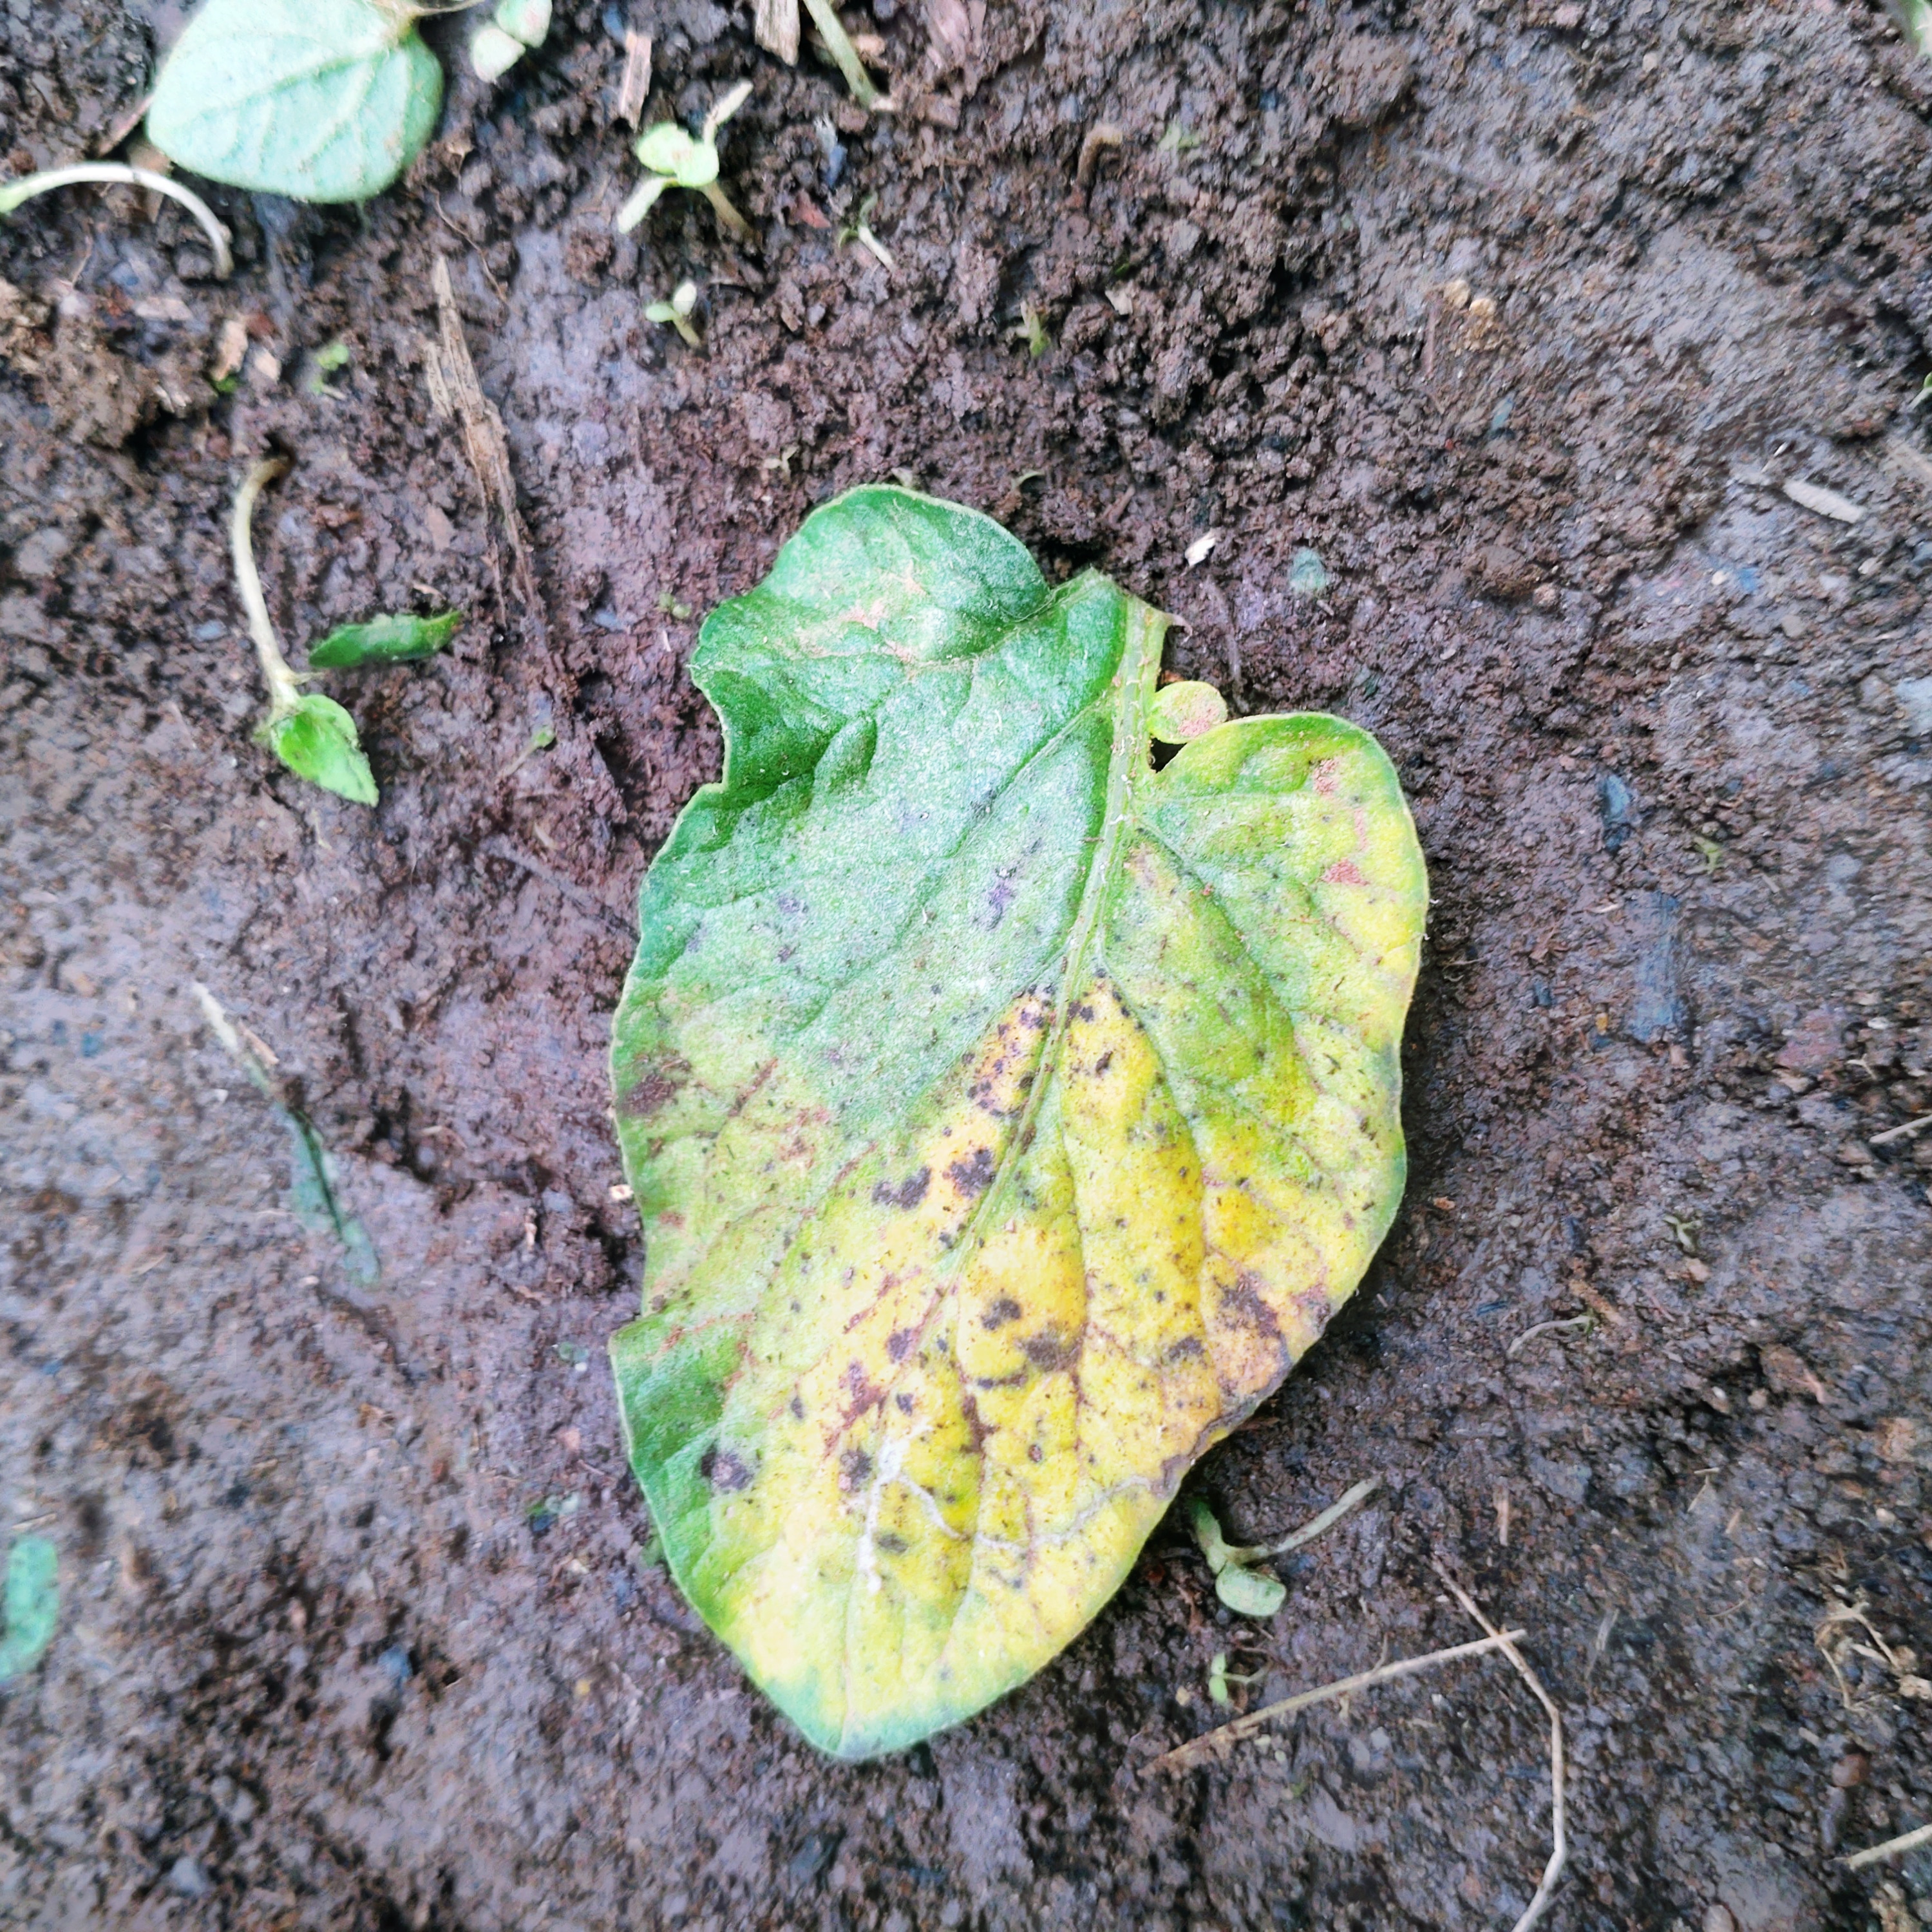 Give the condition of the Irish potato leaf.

late blight
